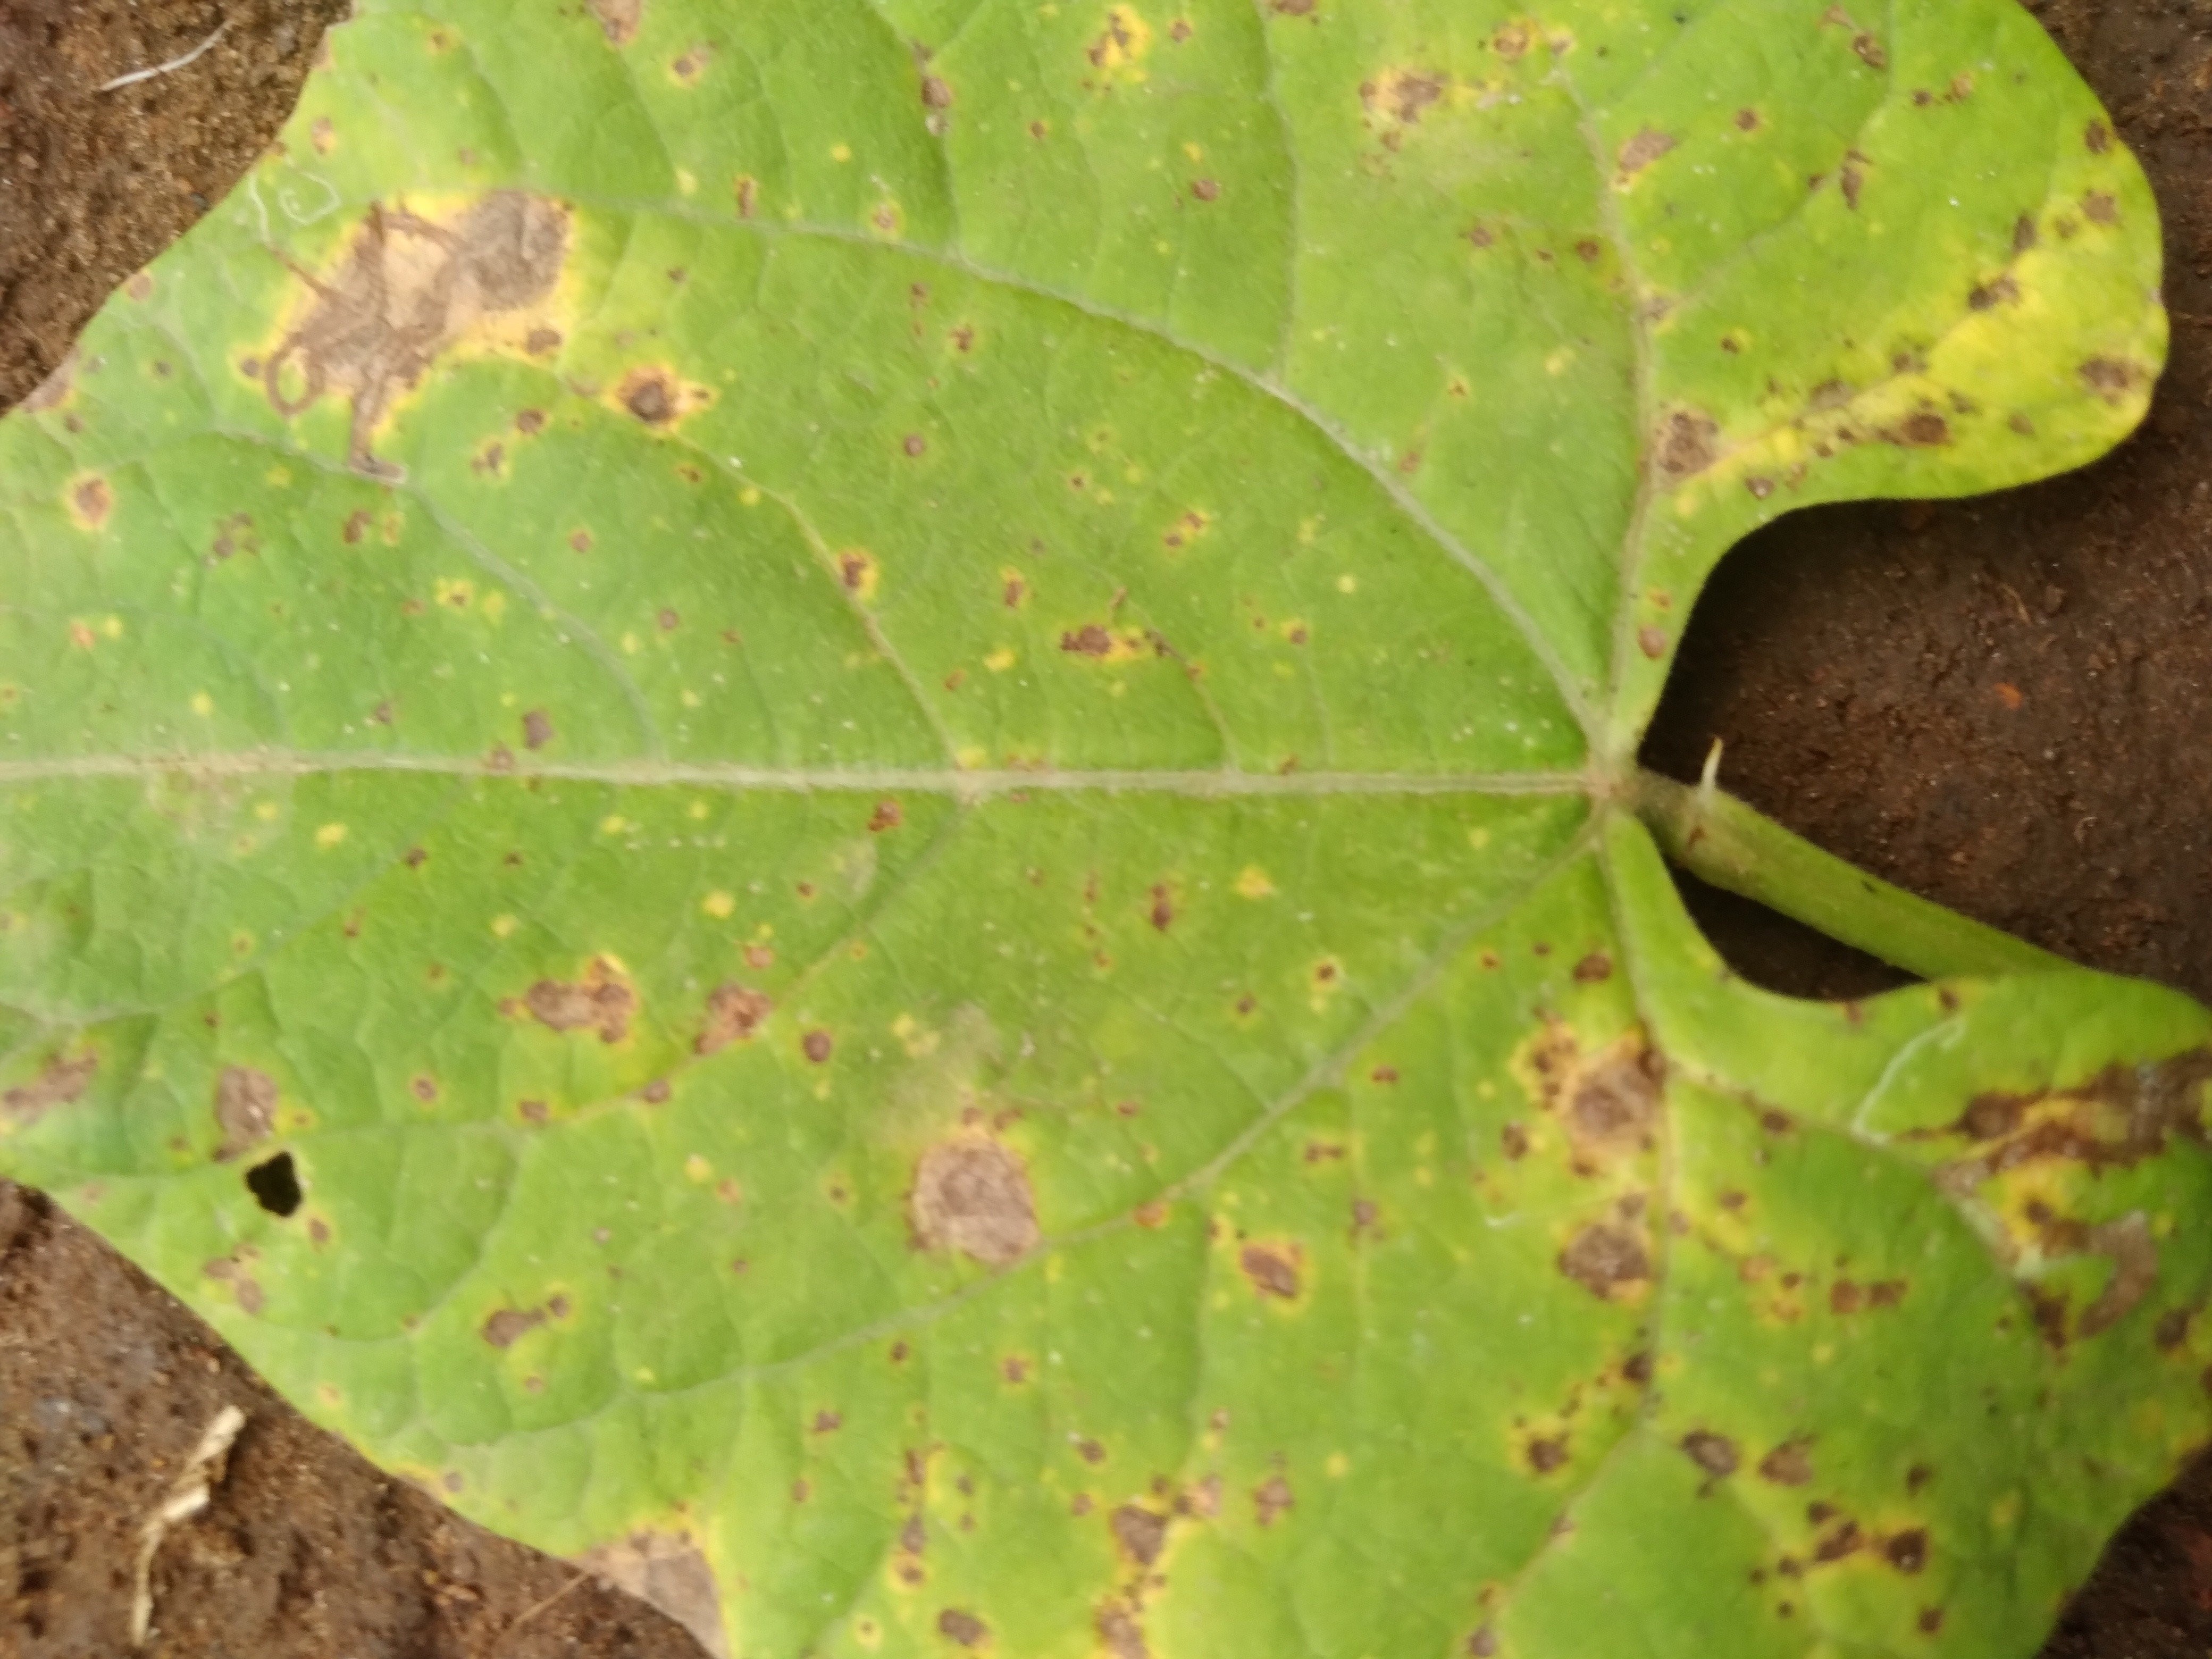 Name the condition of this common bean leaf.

rust
